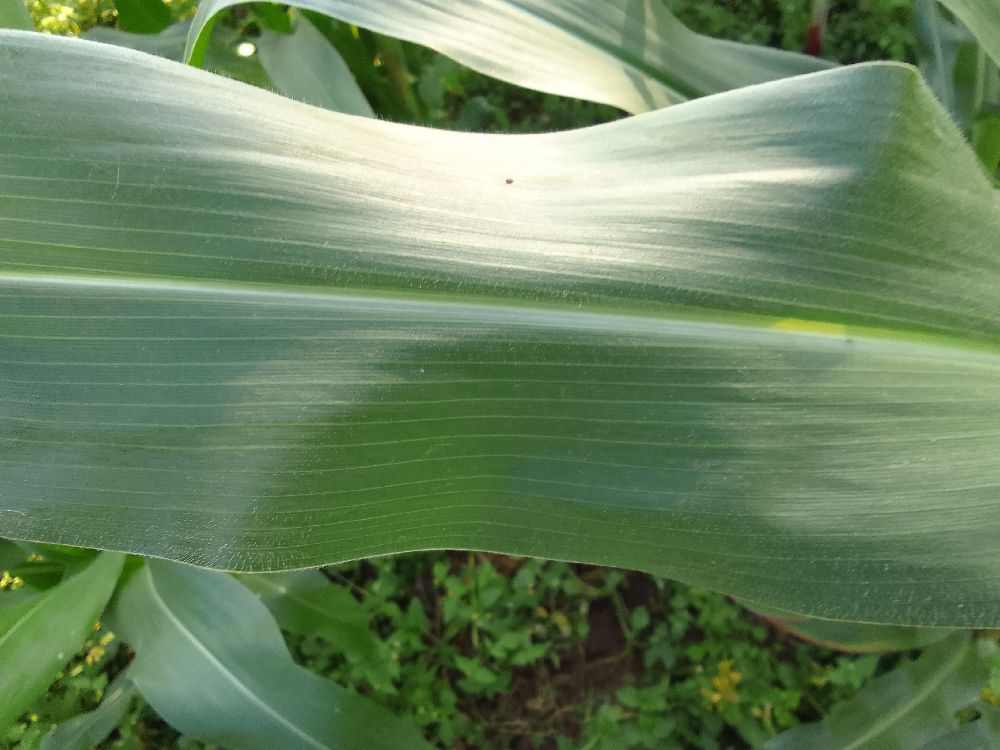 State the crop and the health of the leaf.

maize, healthy
